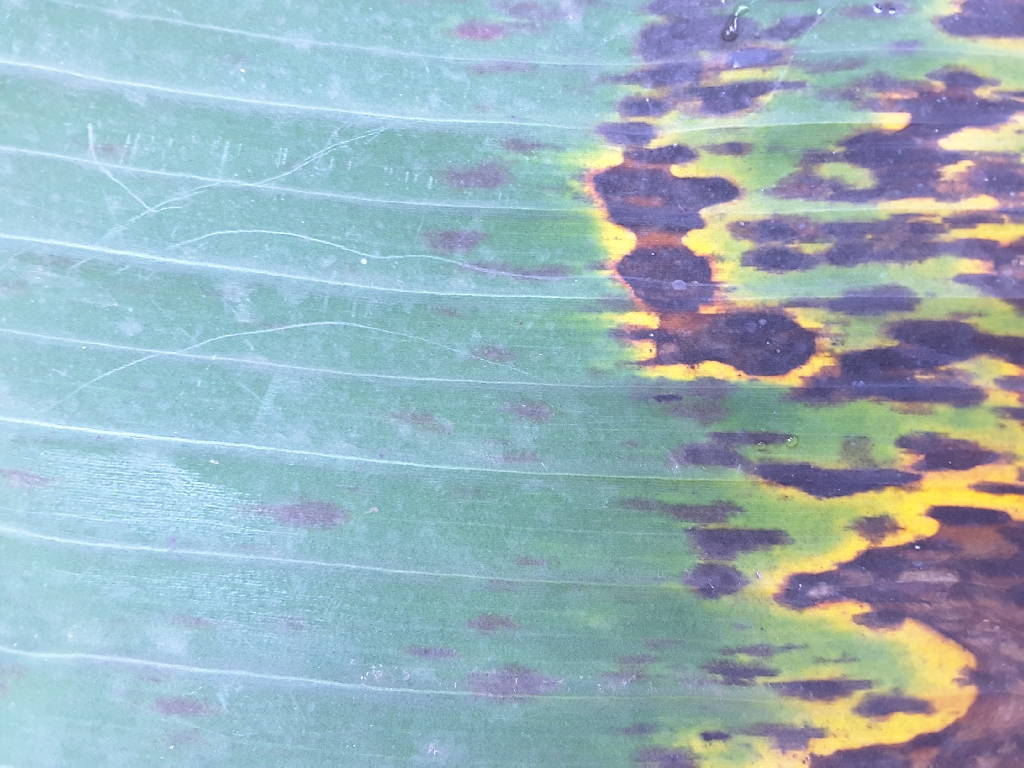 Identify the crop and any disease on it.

banana, black sigatoka
